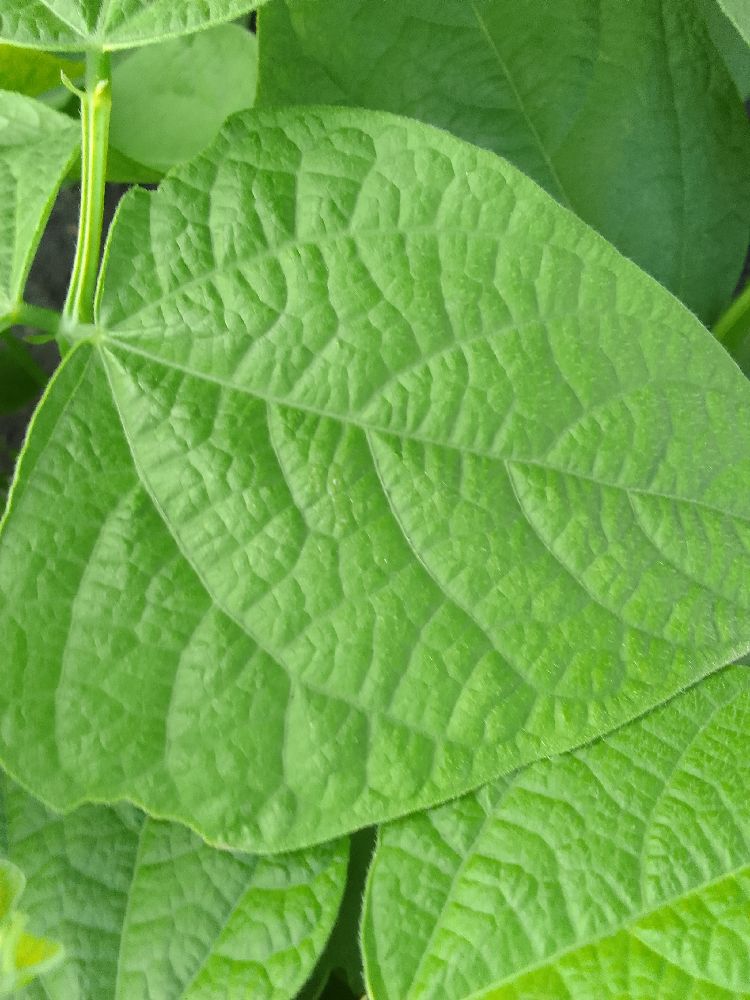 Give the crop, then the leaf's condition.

common bean, healthy
